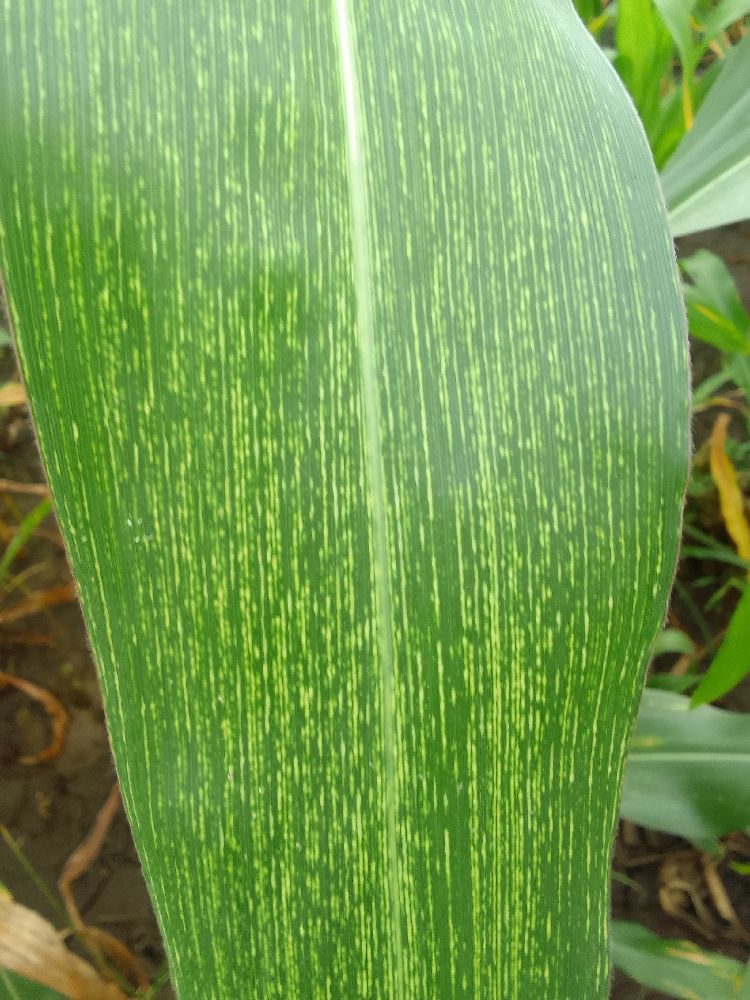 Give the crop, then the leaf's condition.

maize, maize streak virus
